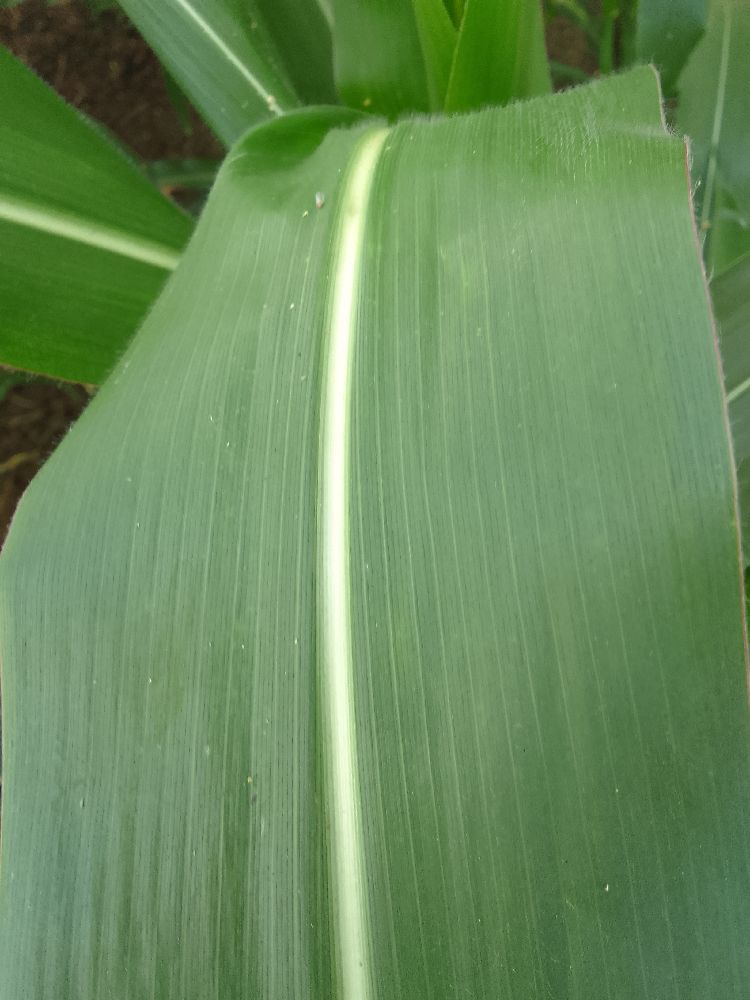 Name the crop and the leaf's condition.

maize, healthy
